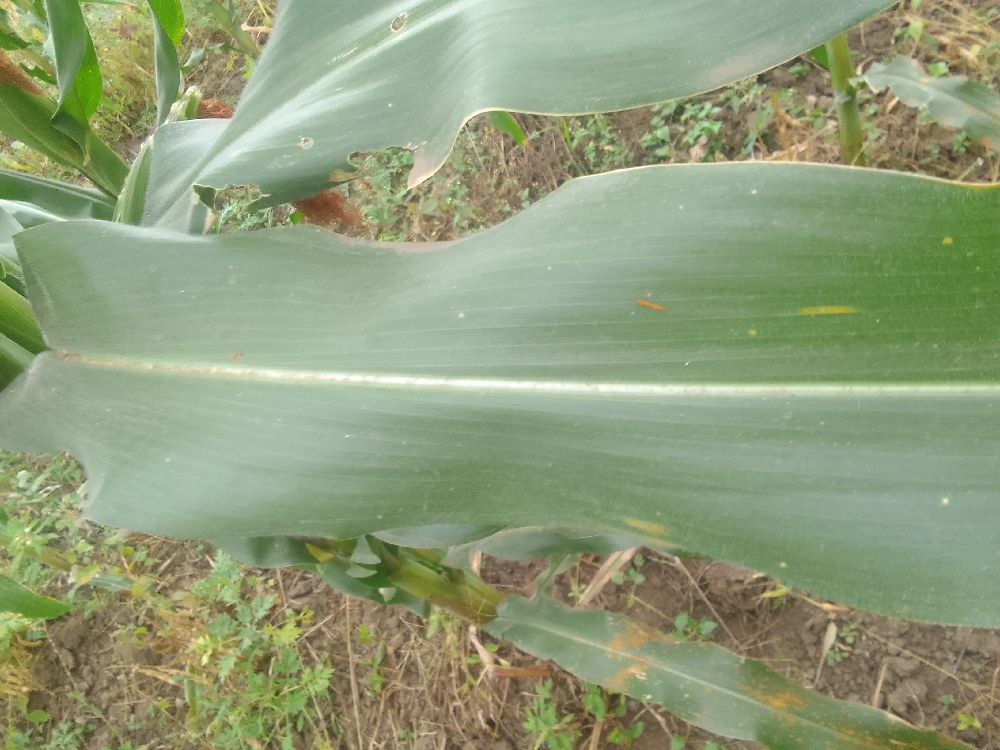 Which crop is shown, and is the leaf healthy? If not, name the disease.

maize, healthy
